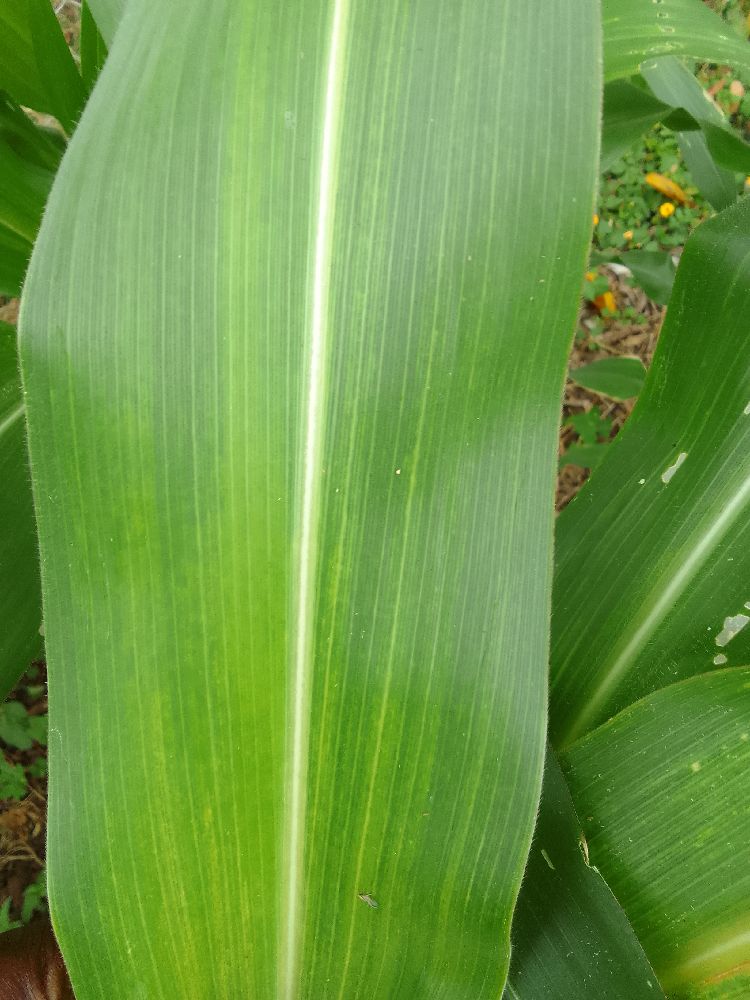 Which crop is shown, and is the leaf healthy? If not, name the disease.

maize, healthy
